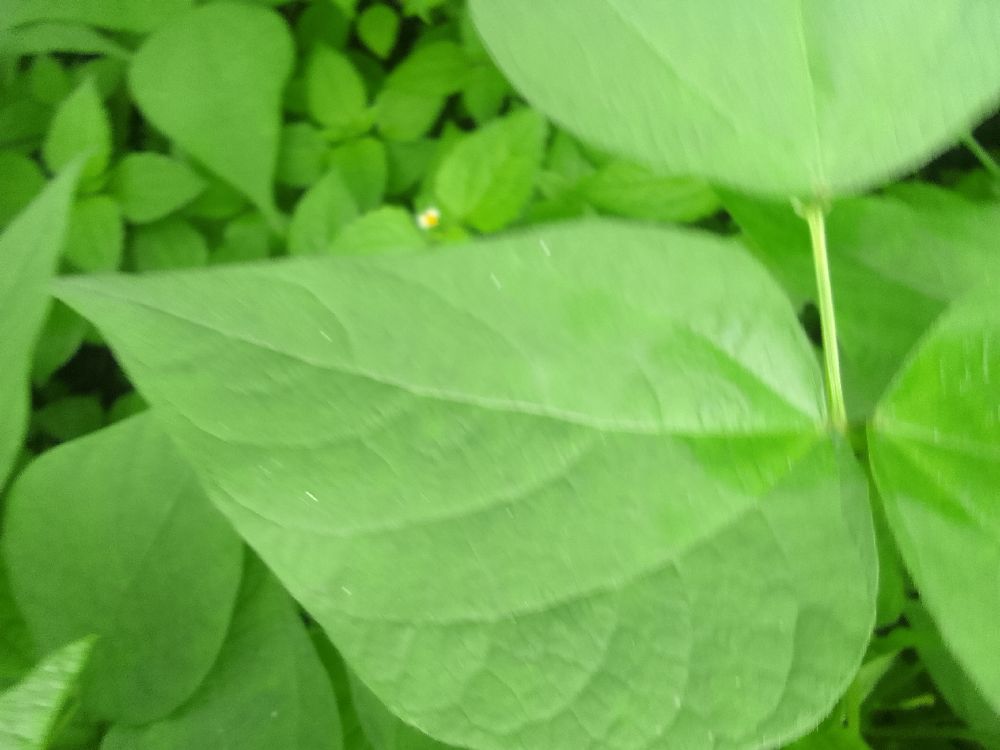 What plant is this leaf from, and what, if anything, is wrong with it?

common bean, healthy
